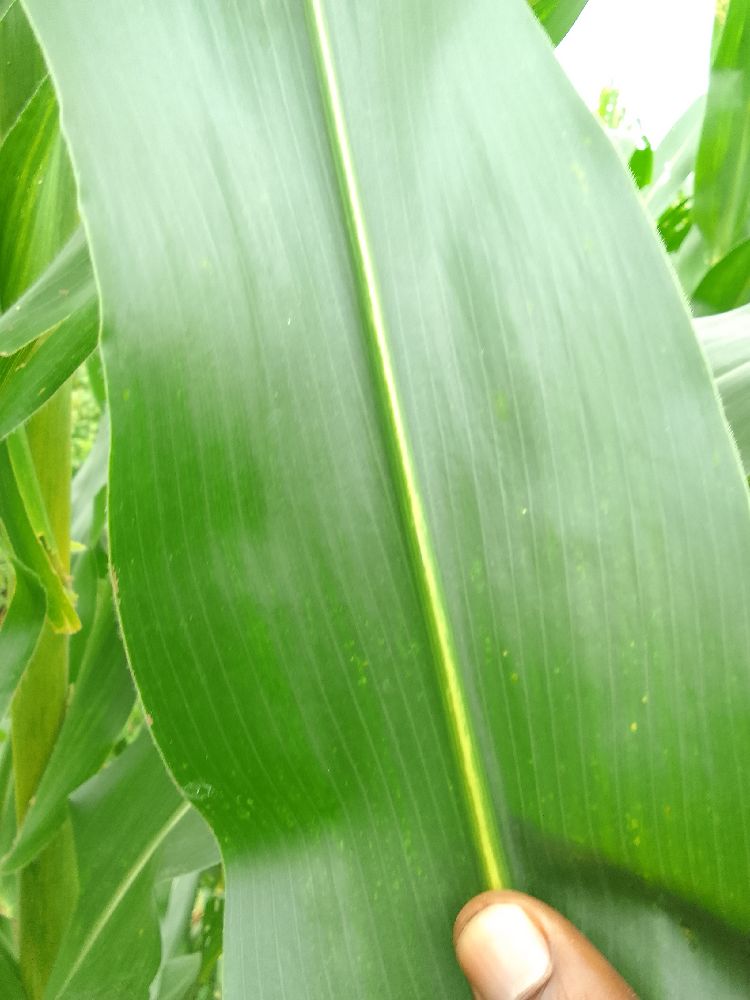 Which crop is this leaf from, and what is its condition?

maize, healthy
